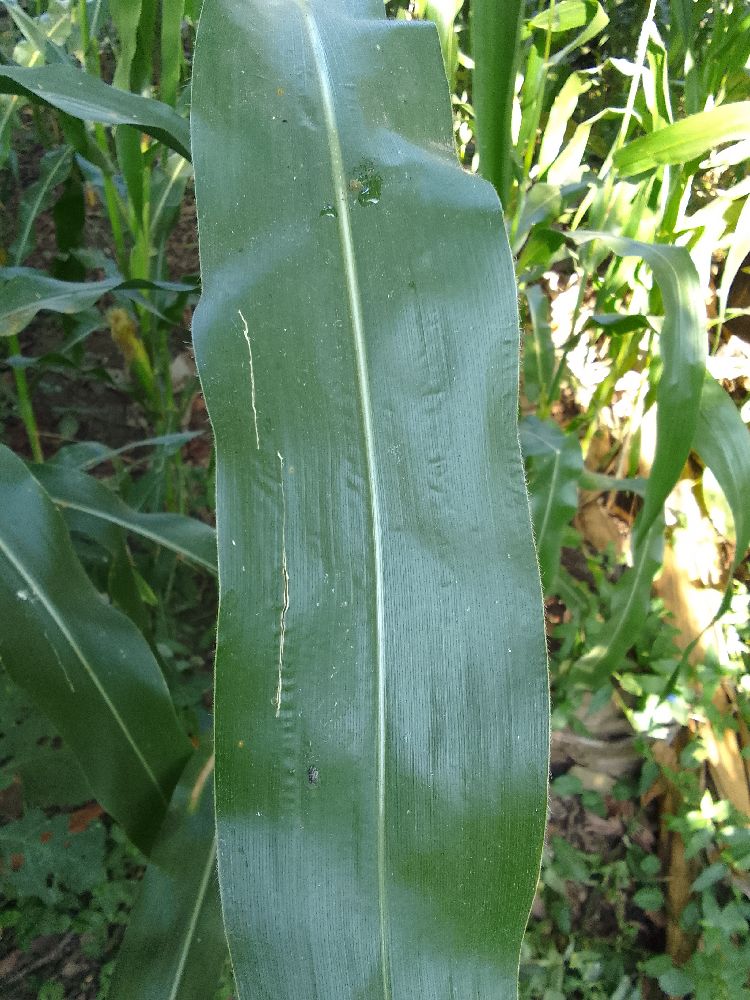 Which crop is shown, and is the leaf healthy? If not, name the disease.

maize, healthy
